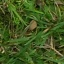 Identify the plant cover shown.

grass
